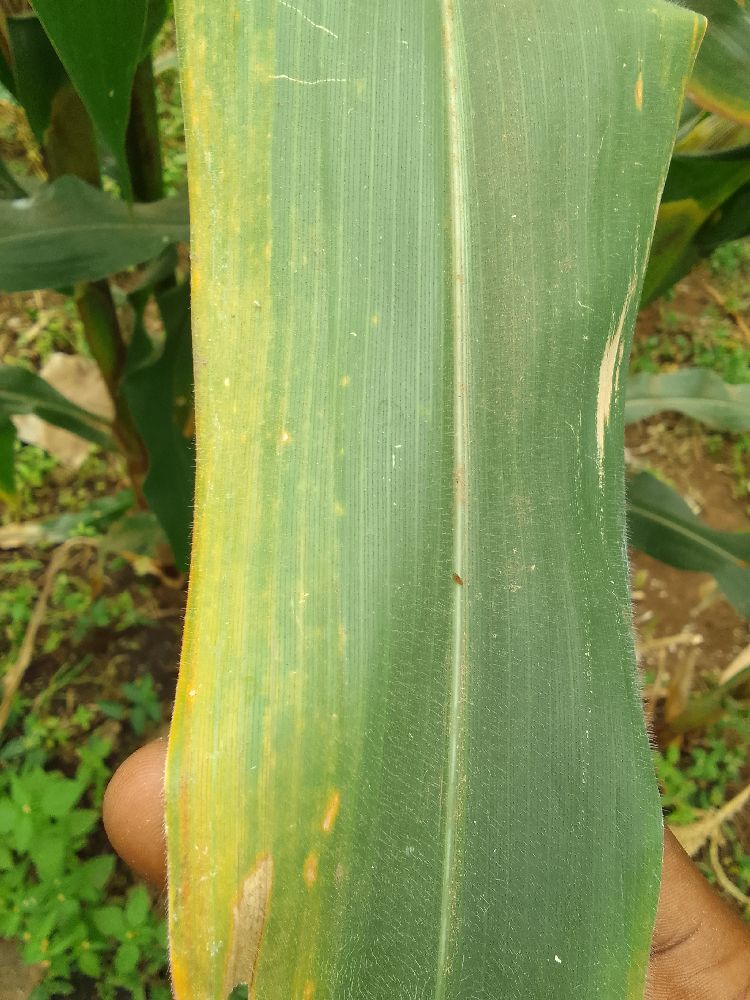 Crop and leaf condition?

maize, maize lethal necrosis
